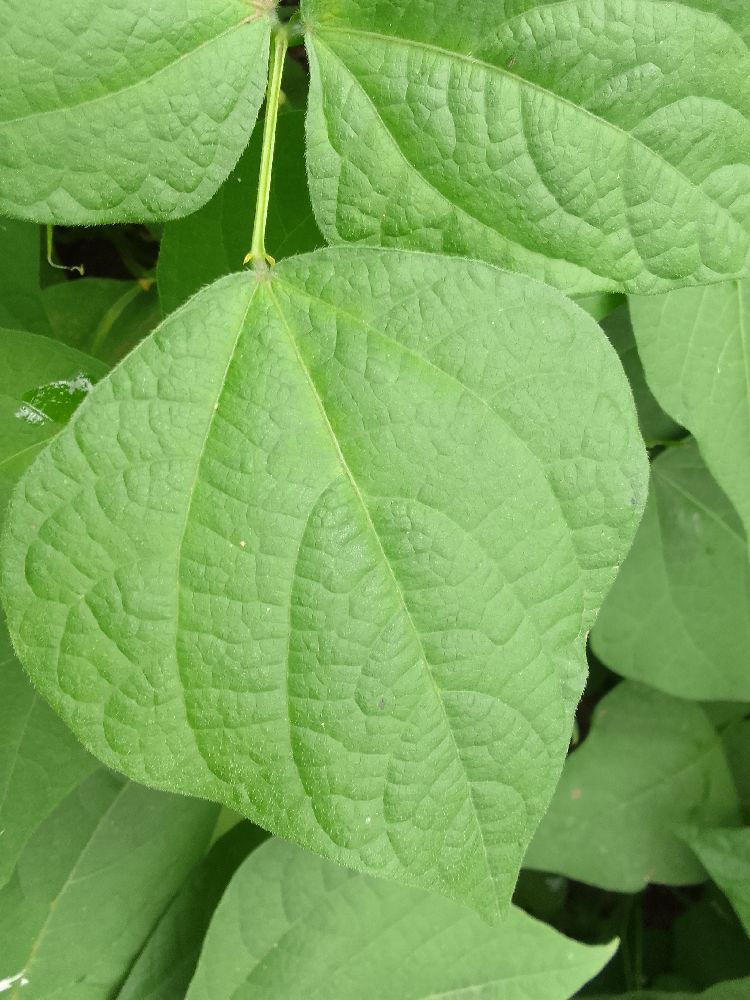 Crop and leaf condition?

common bean, healthy
